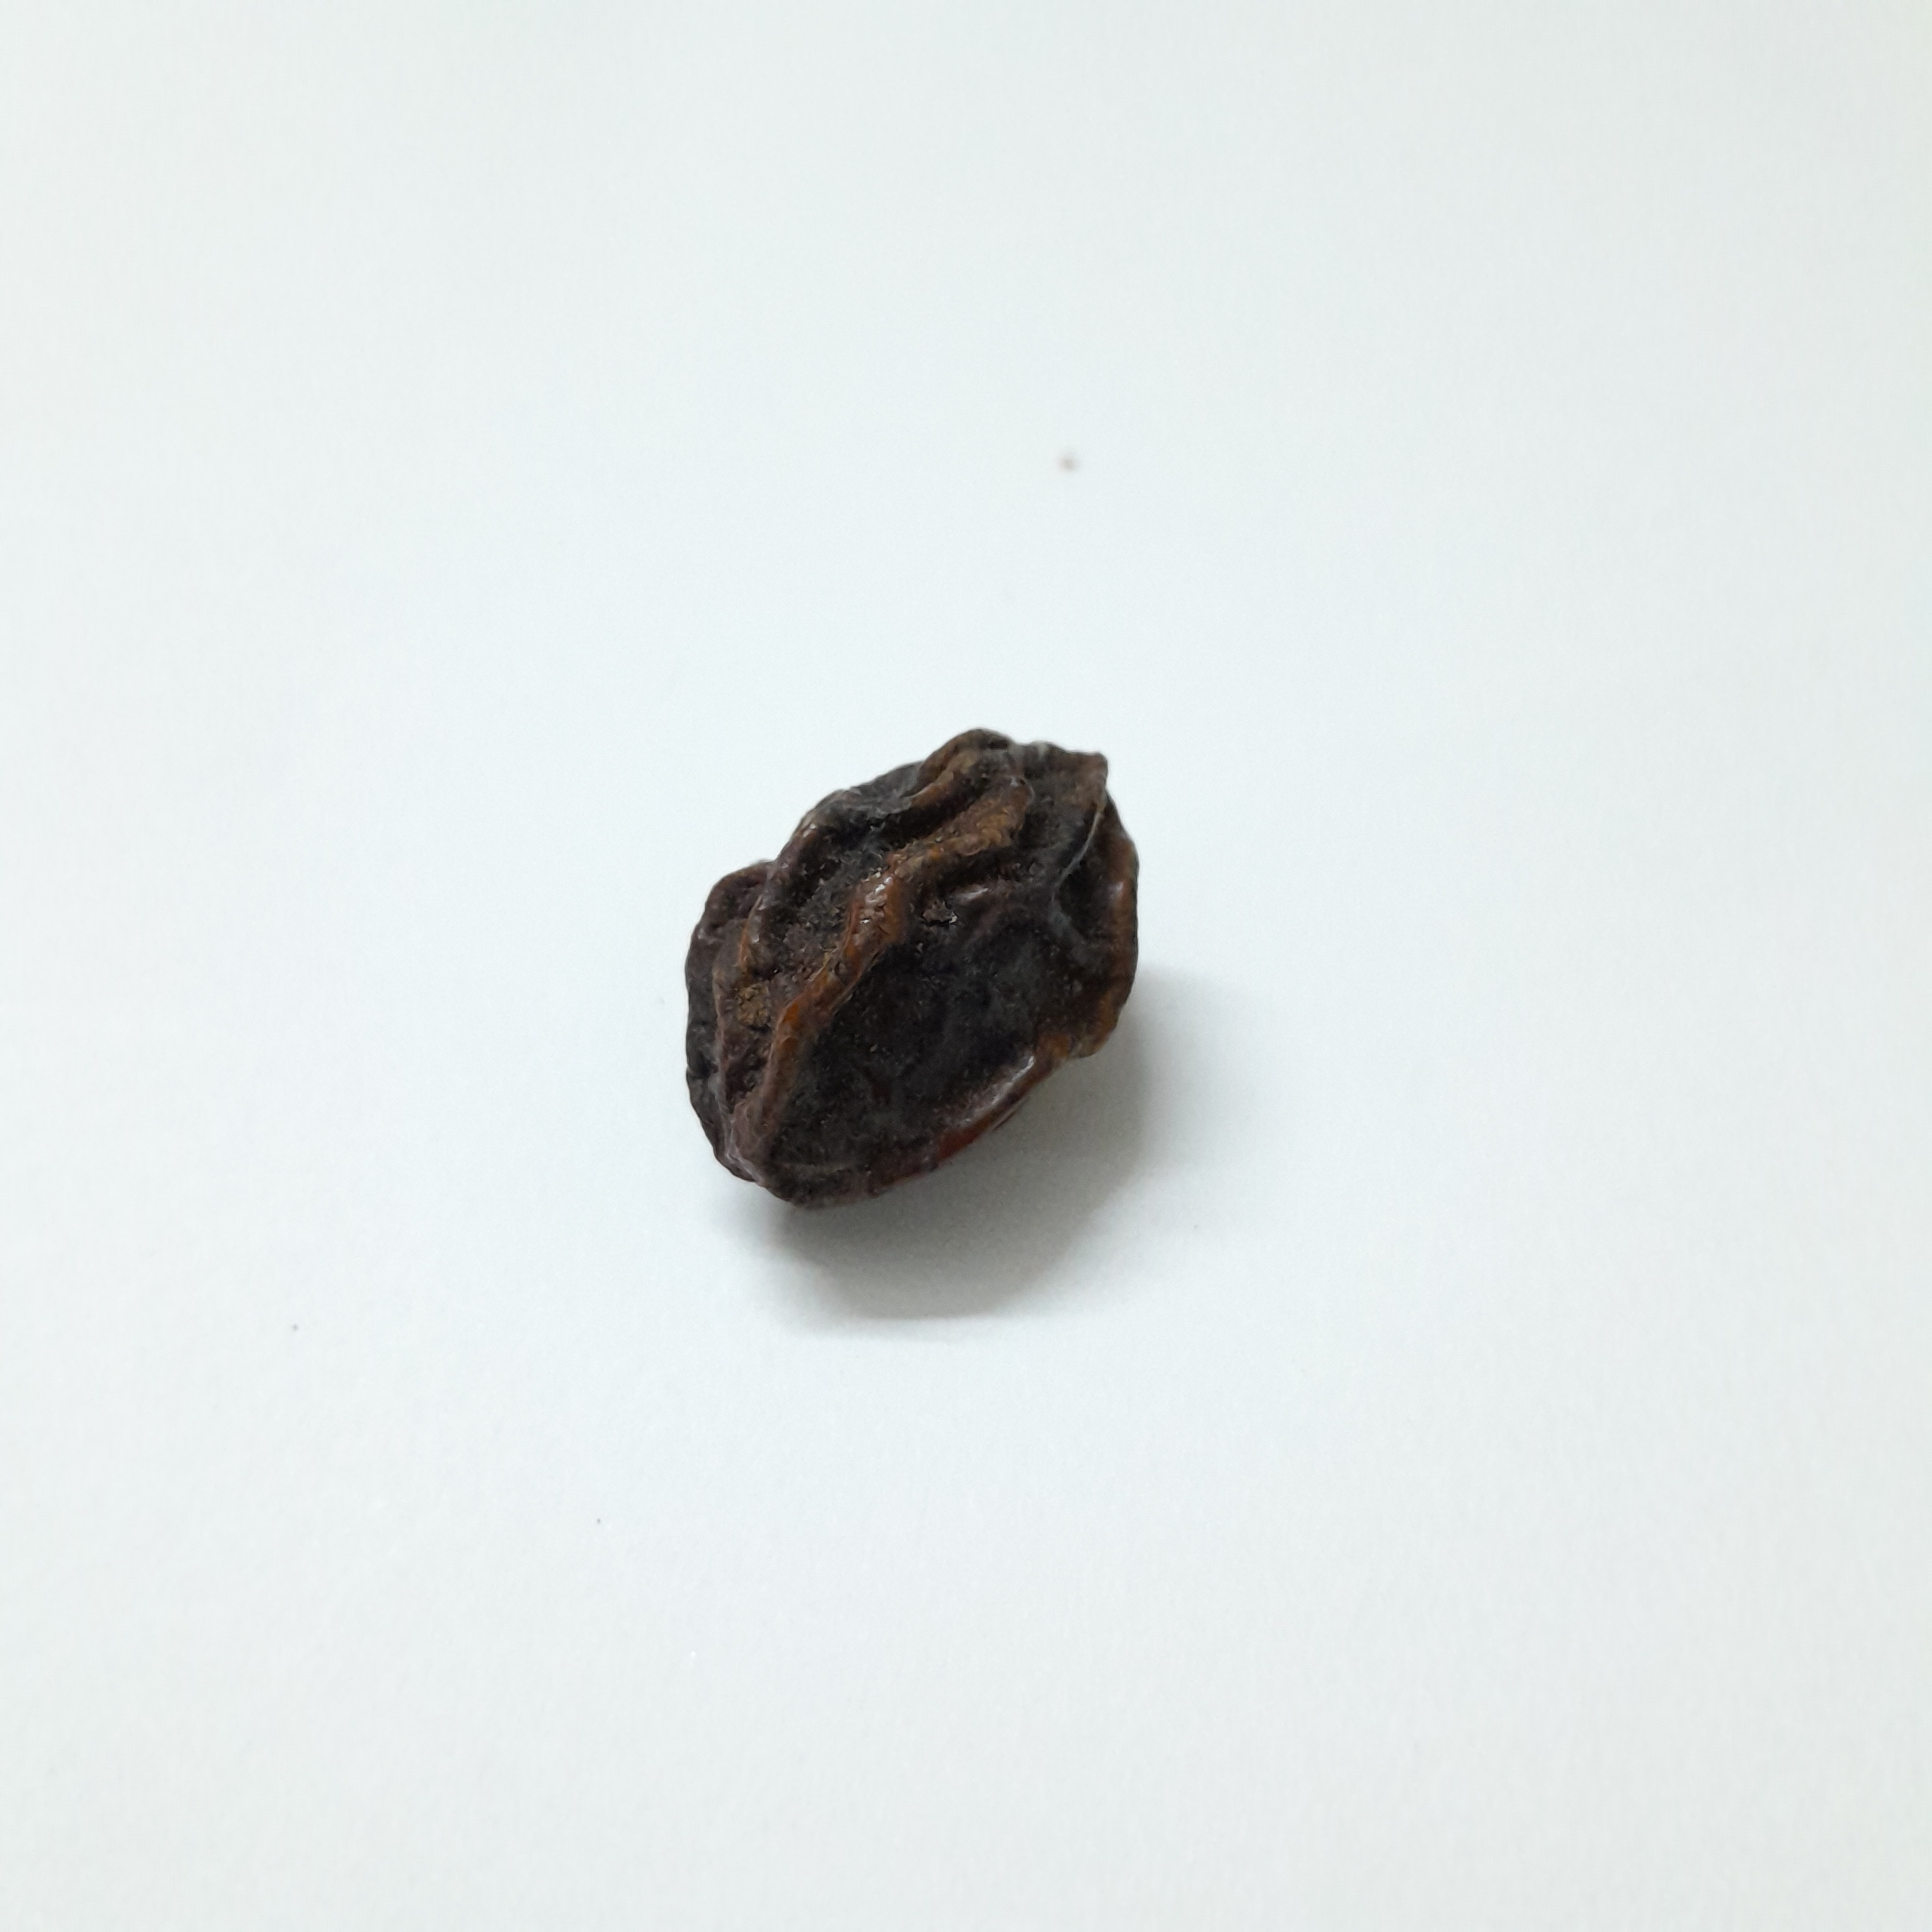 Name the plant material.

kadukharik
